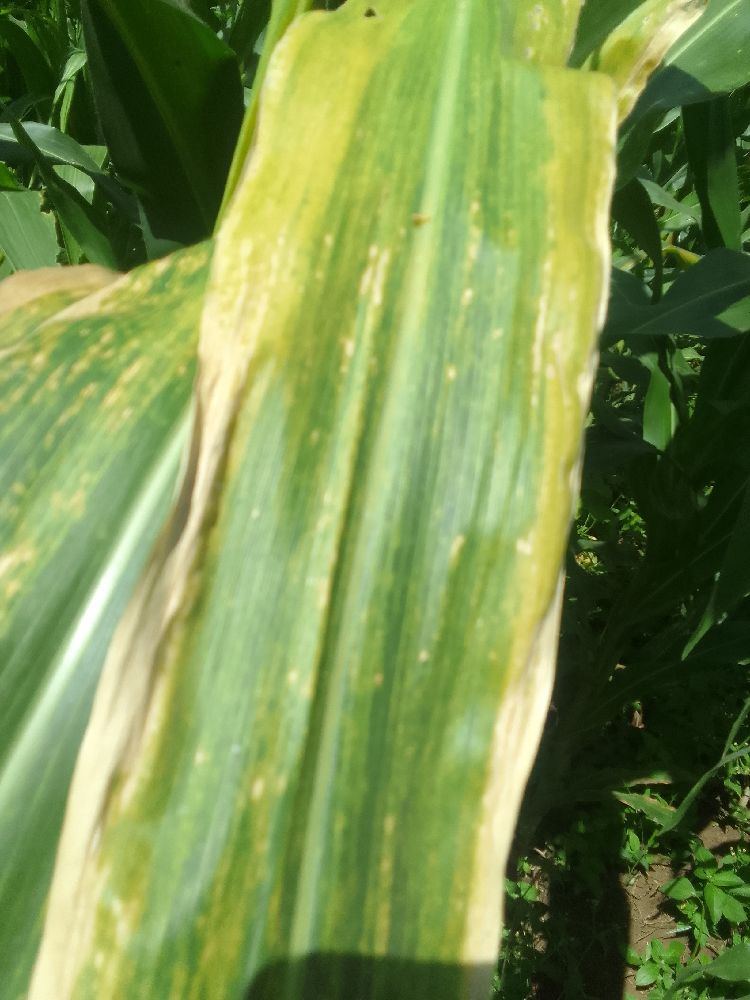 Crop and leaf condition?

maize, maize lethal necrosis
